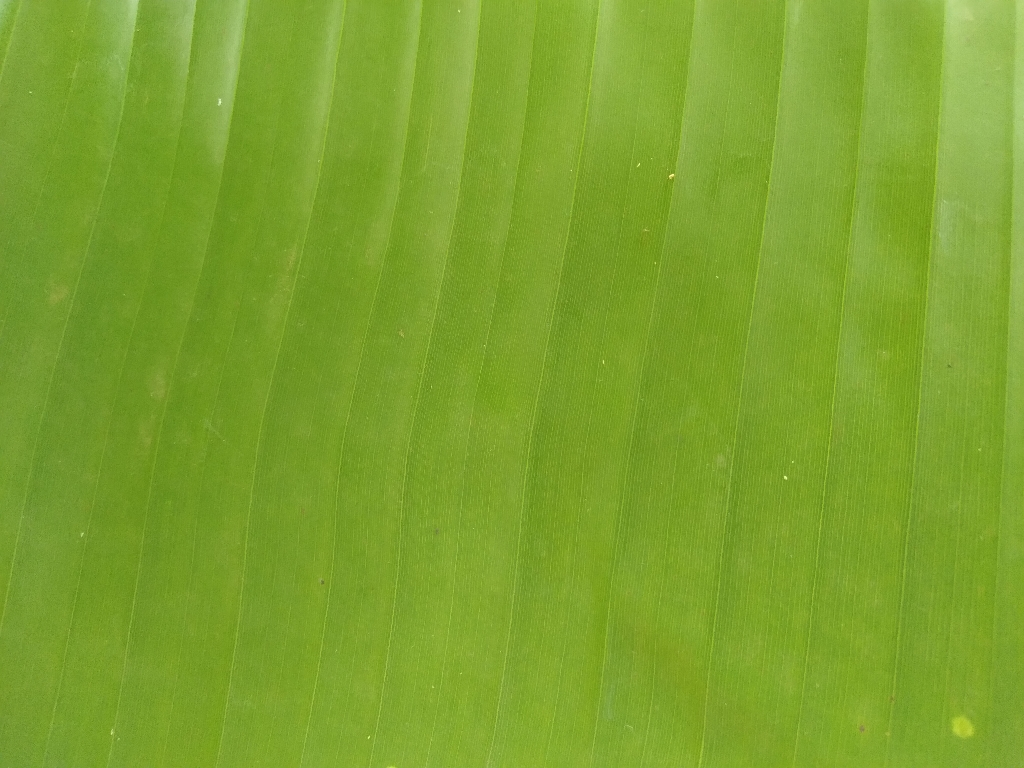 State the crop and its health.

banana, healthy
